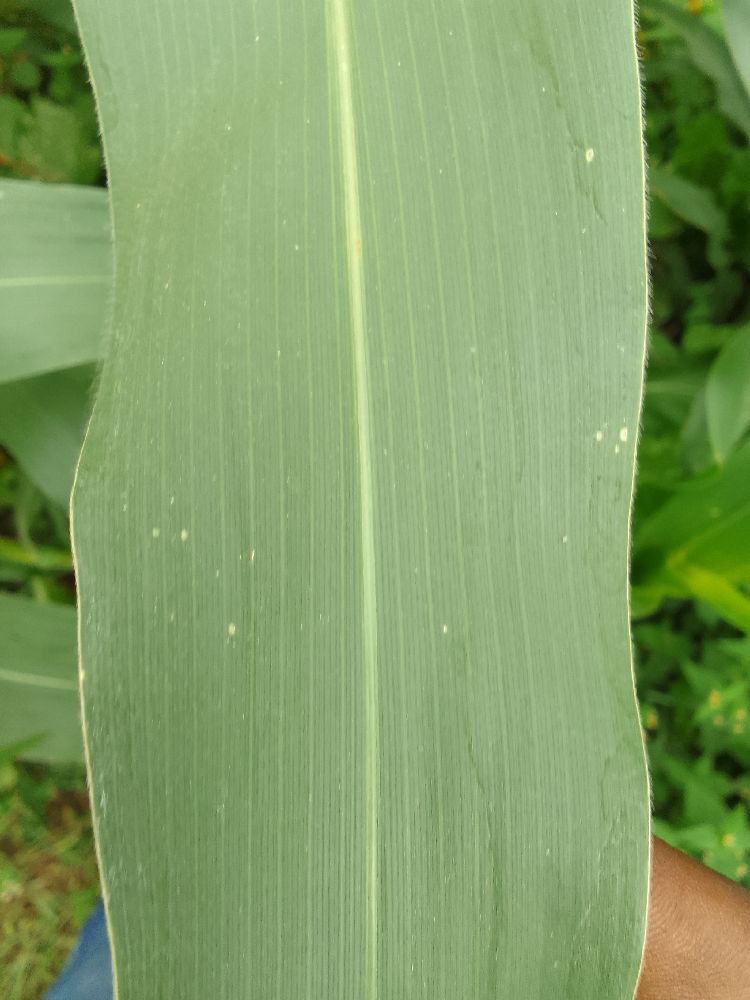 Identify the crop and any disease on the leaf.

maize, healthy
